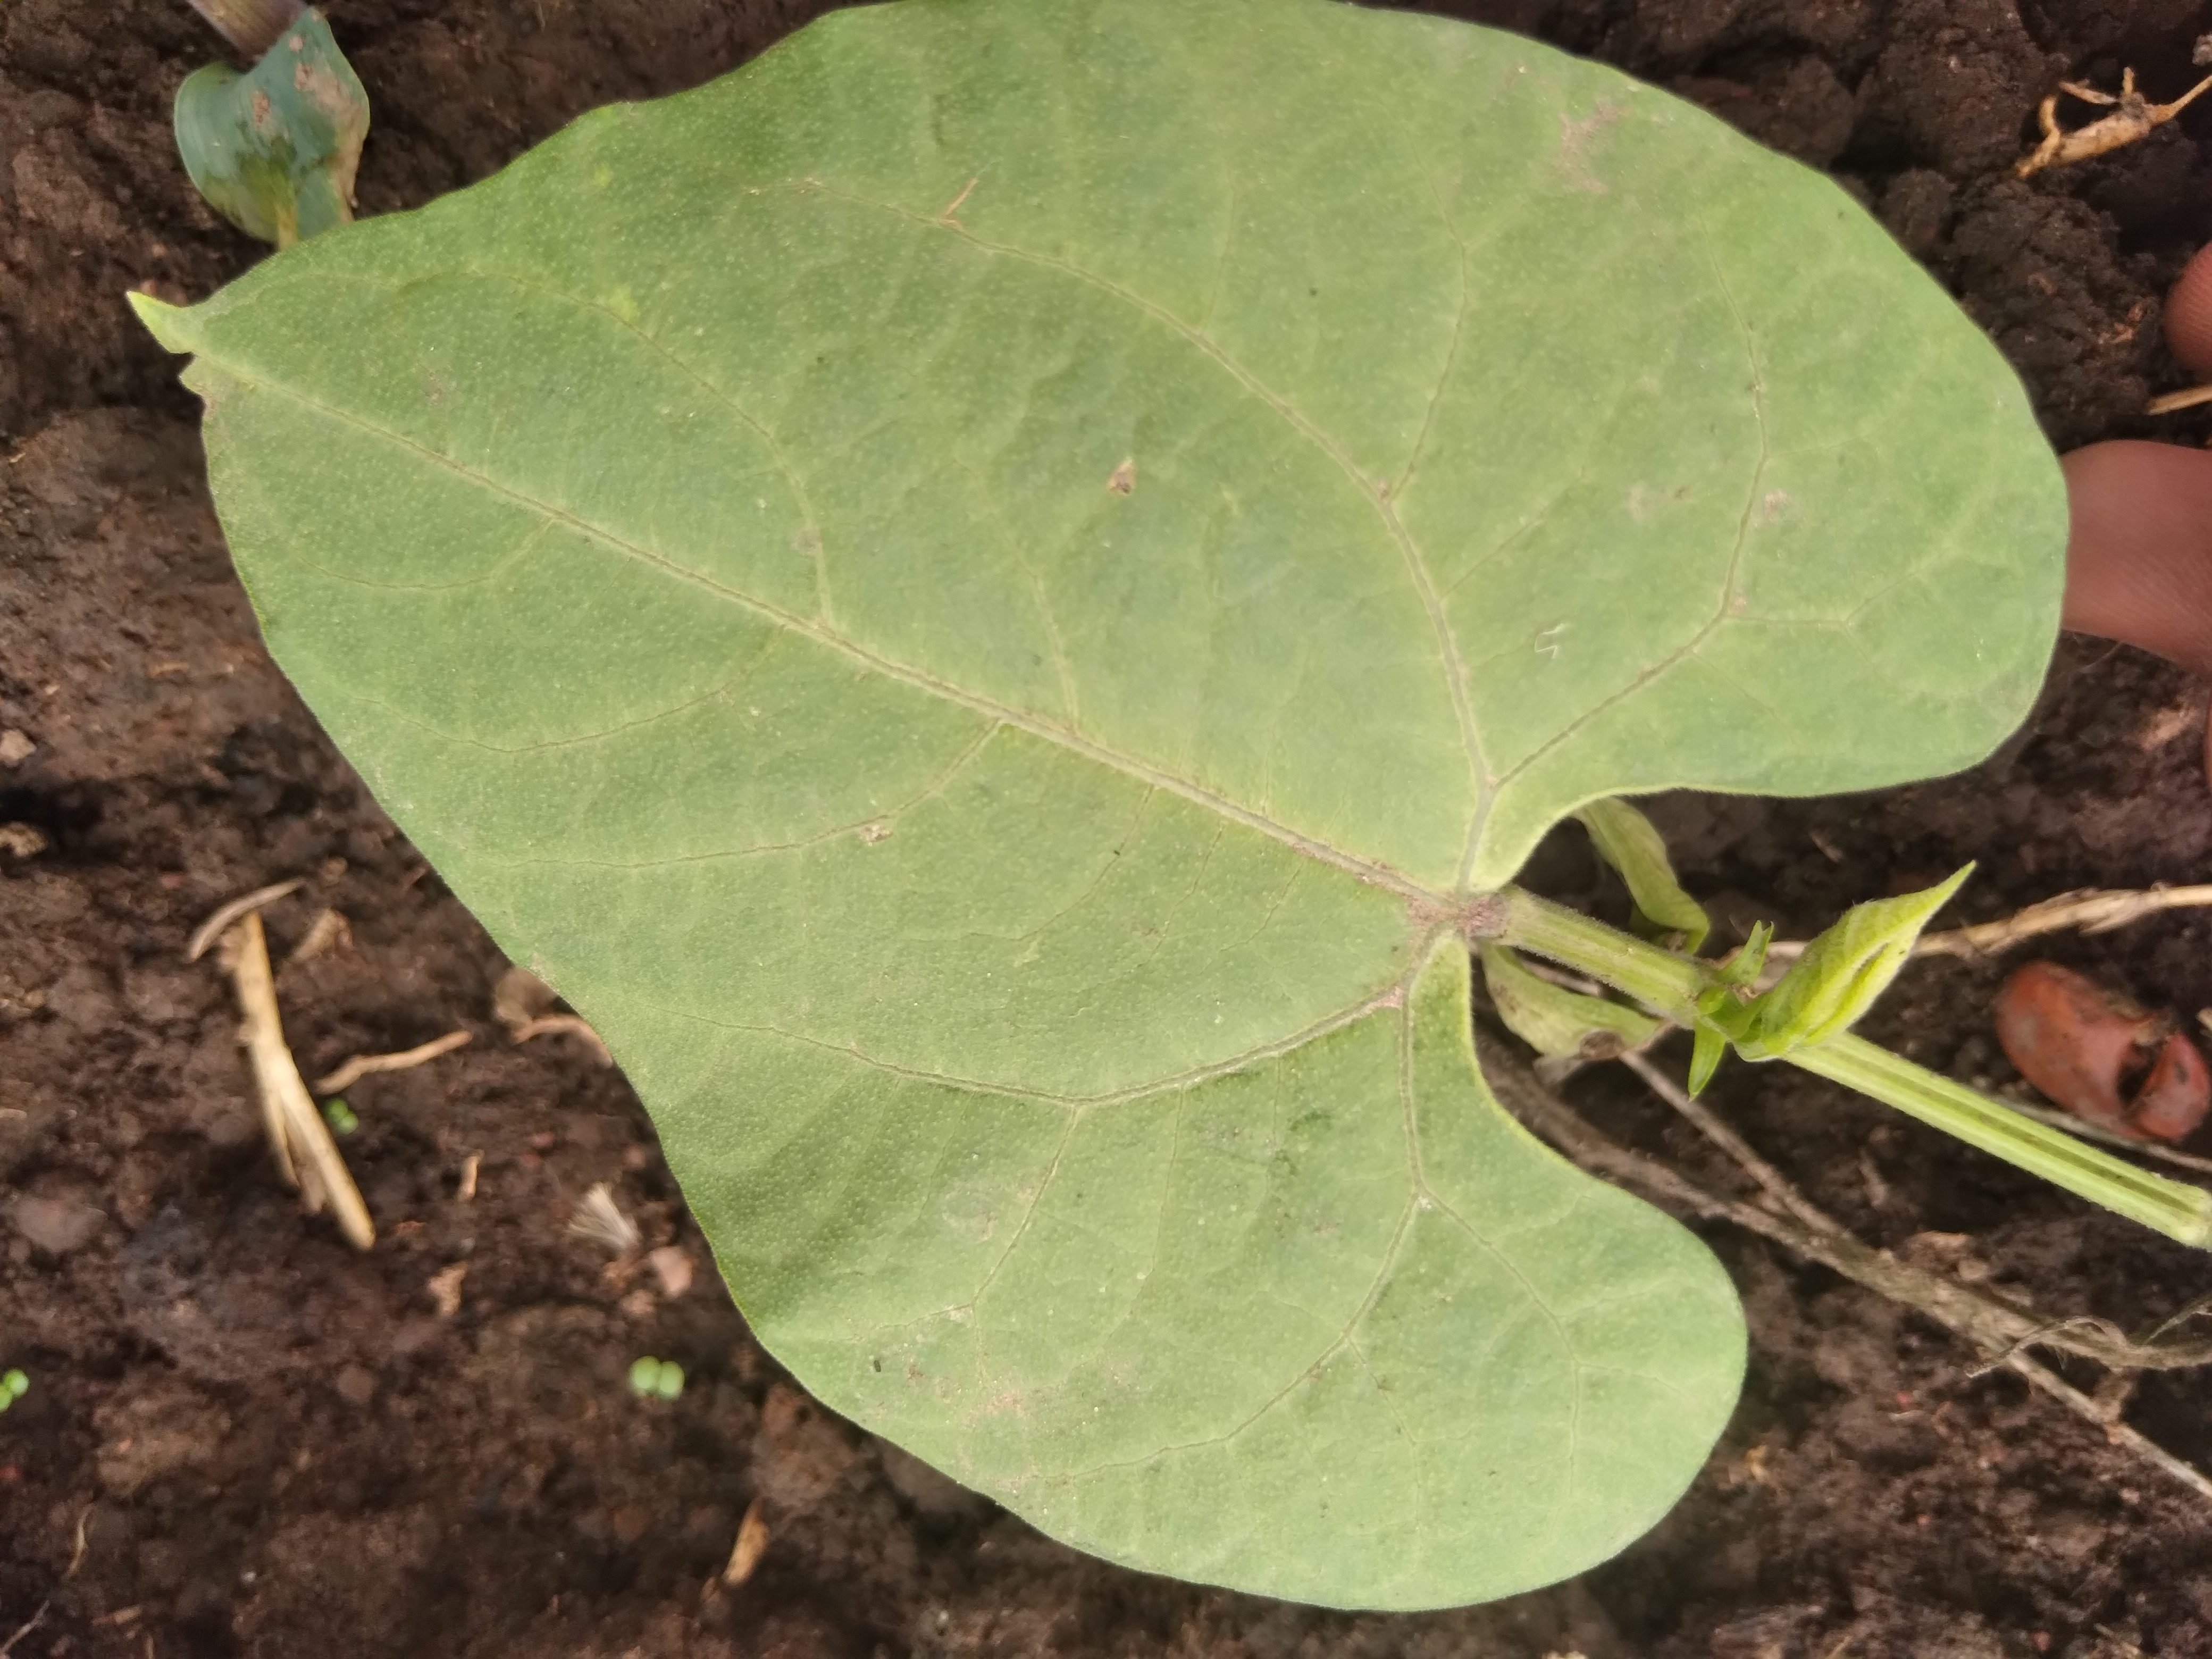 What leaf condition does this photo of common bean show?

healthy
